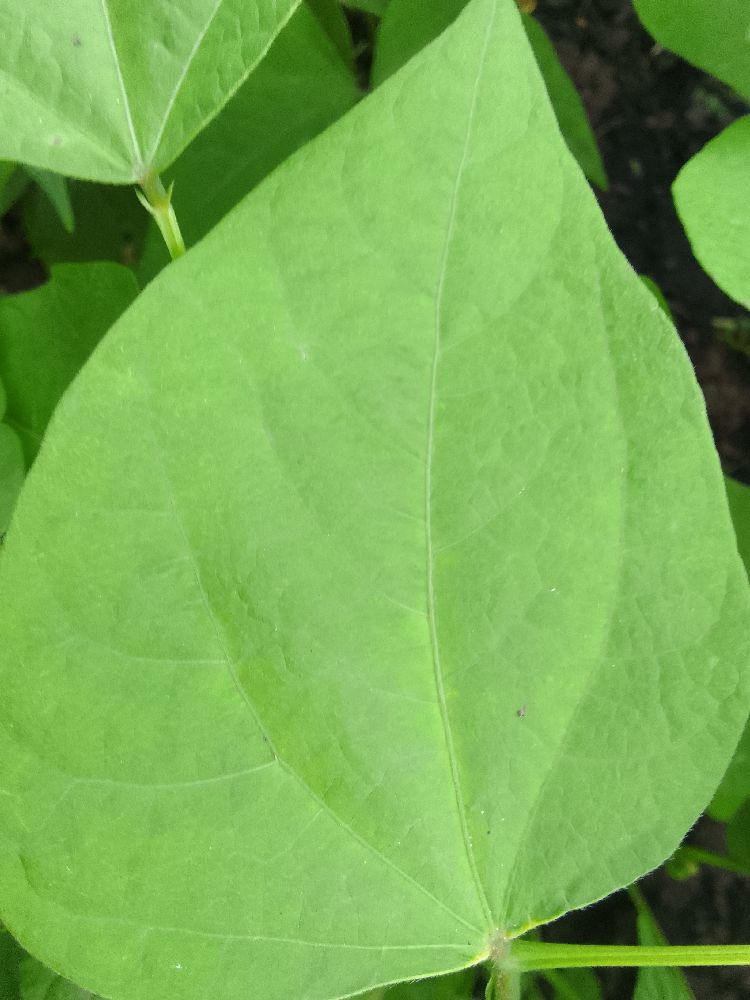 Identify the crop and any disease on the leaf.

common bean, healthy
